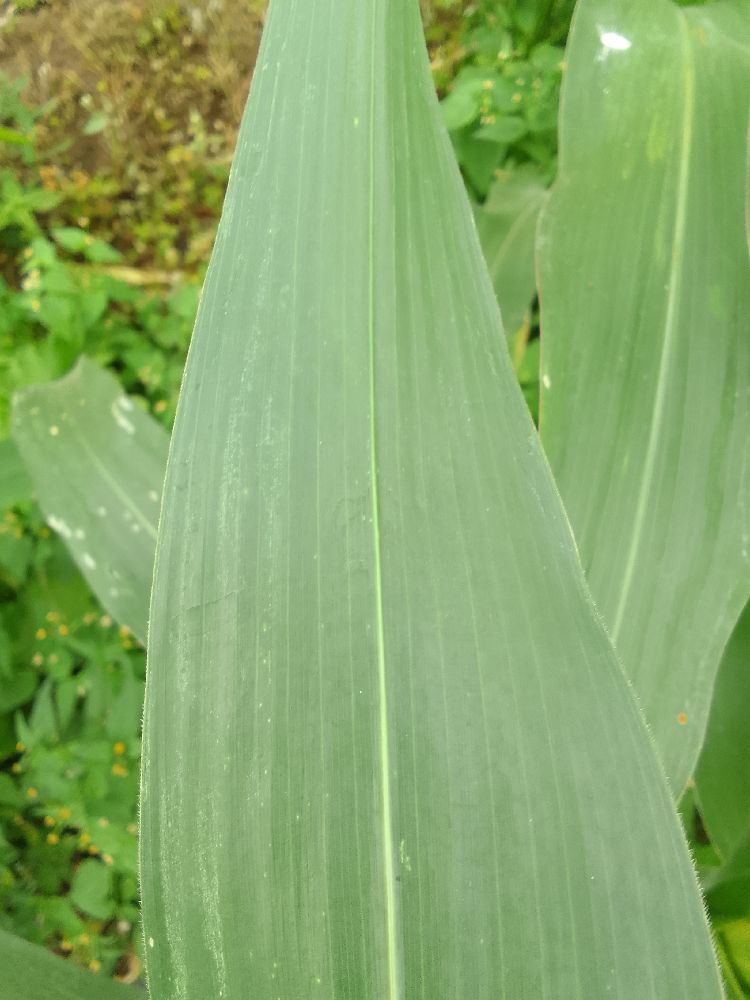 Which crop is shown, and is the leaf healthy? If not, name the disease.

maize, healthy
